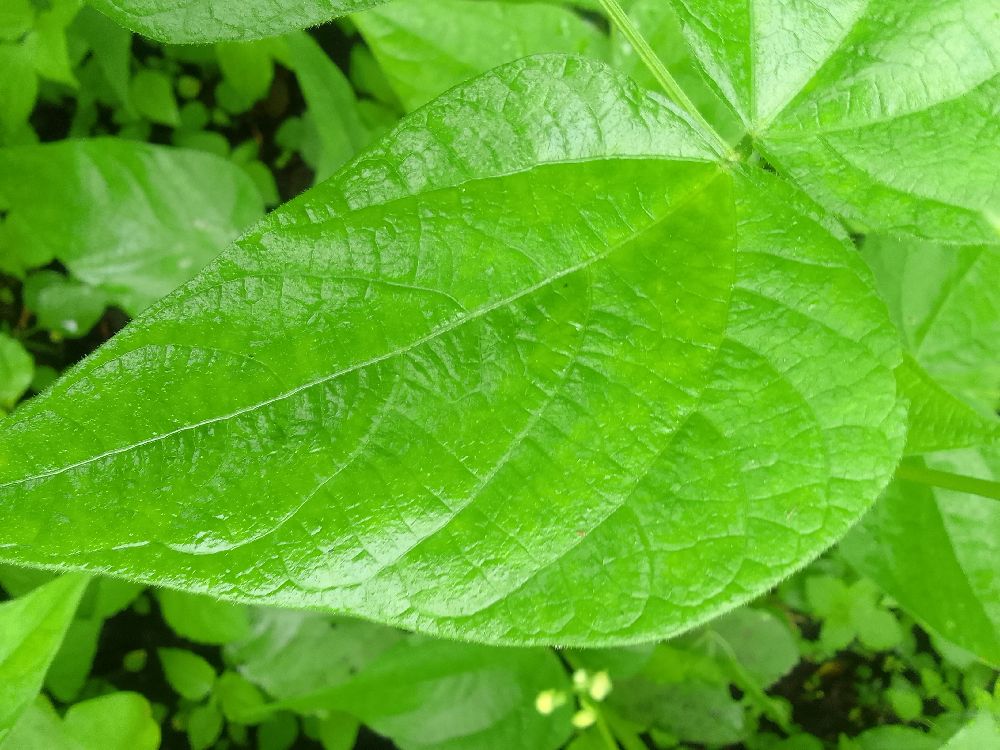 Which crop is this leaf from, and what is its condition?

common bean, healthy
